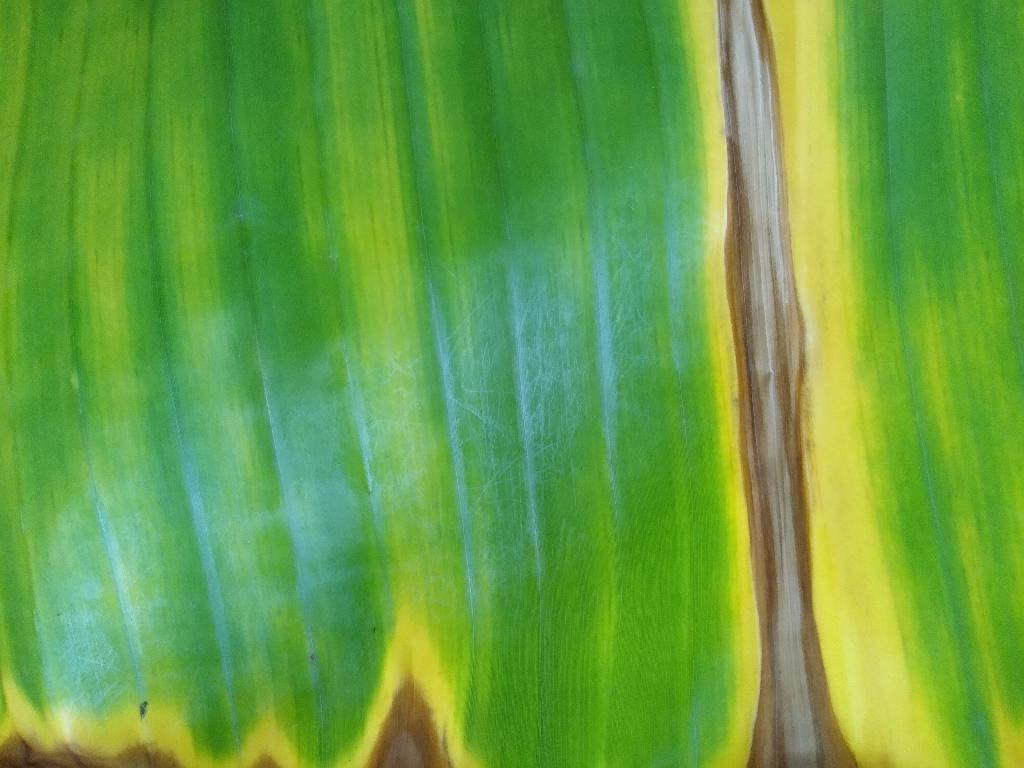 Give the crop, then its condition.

banana, fusarium wilt race 1
